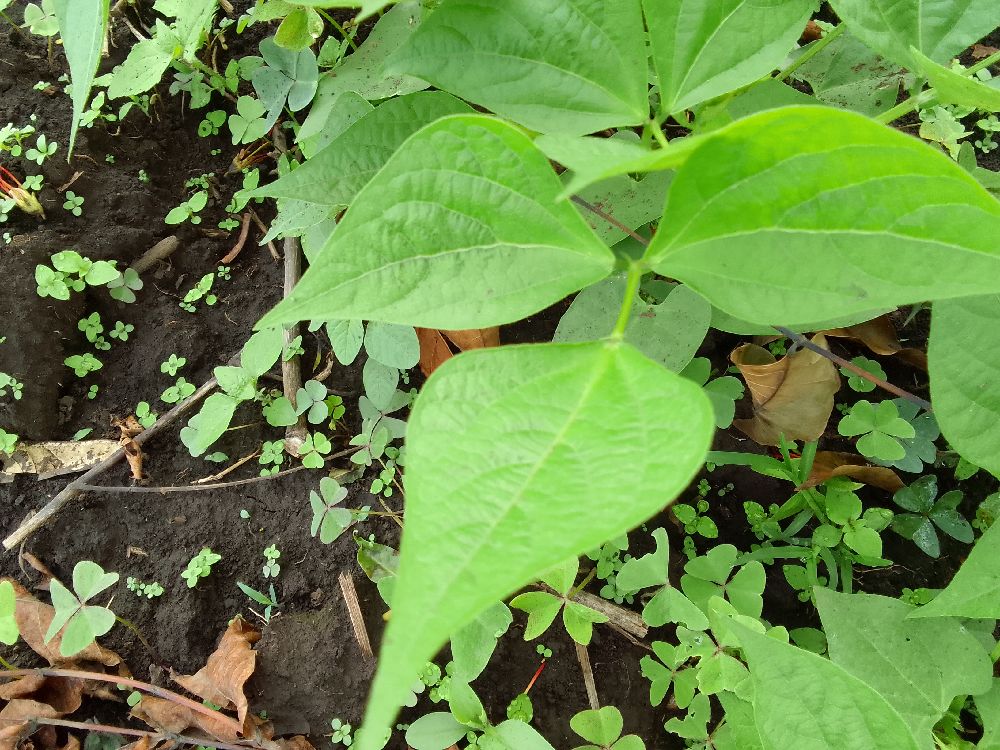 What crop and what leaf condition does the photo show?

common bean, healthy
